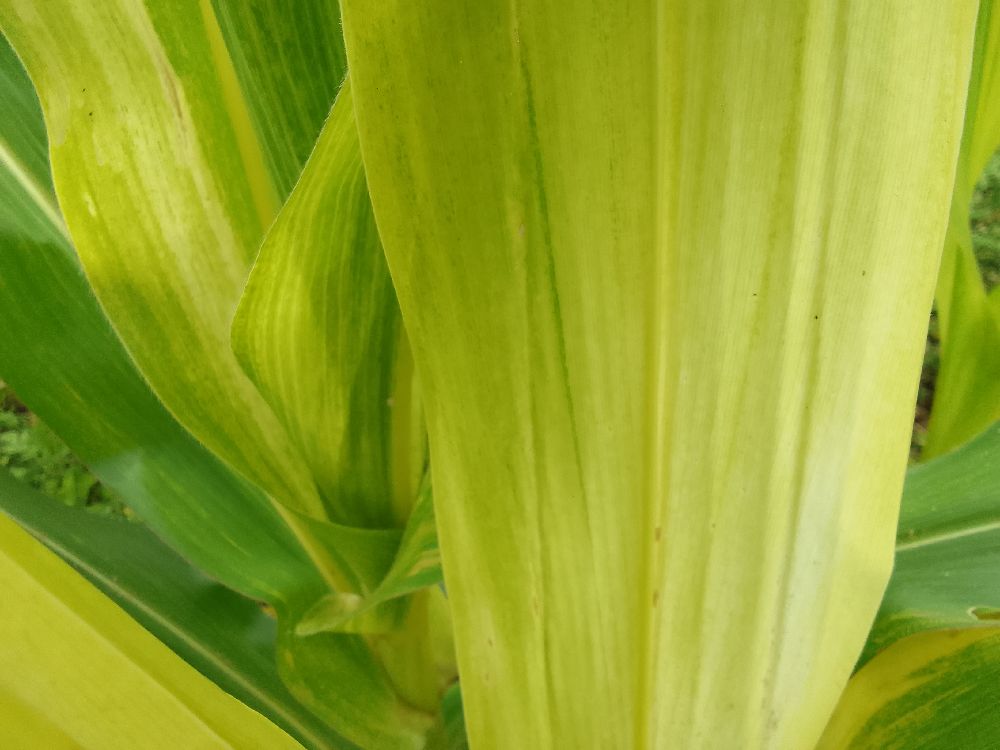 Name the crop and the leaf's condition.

maize, maize lethal necrosis
